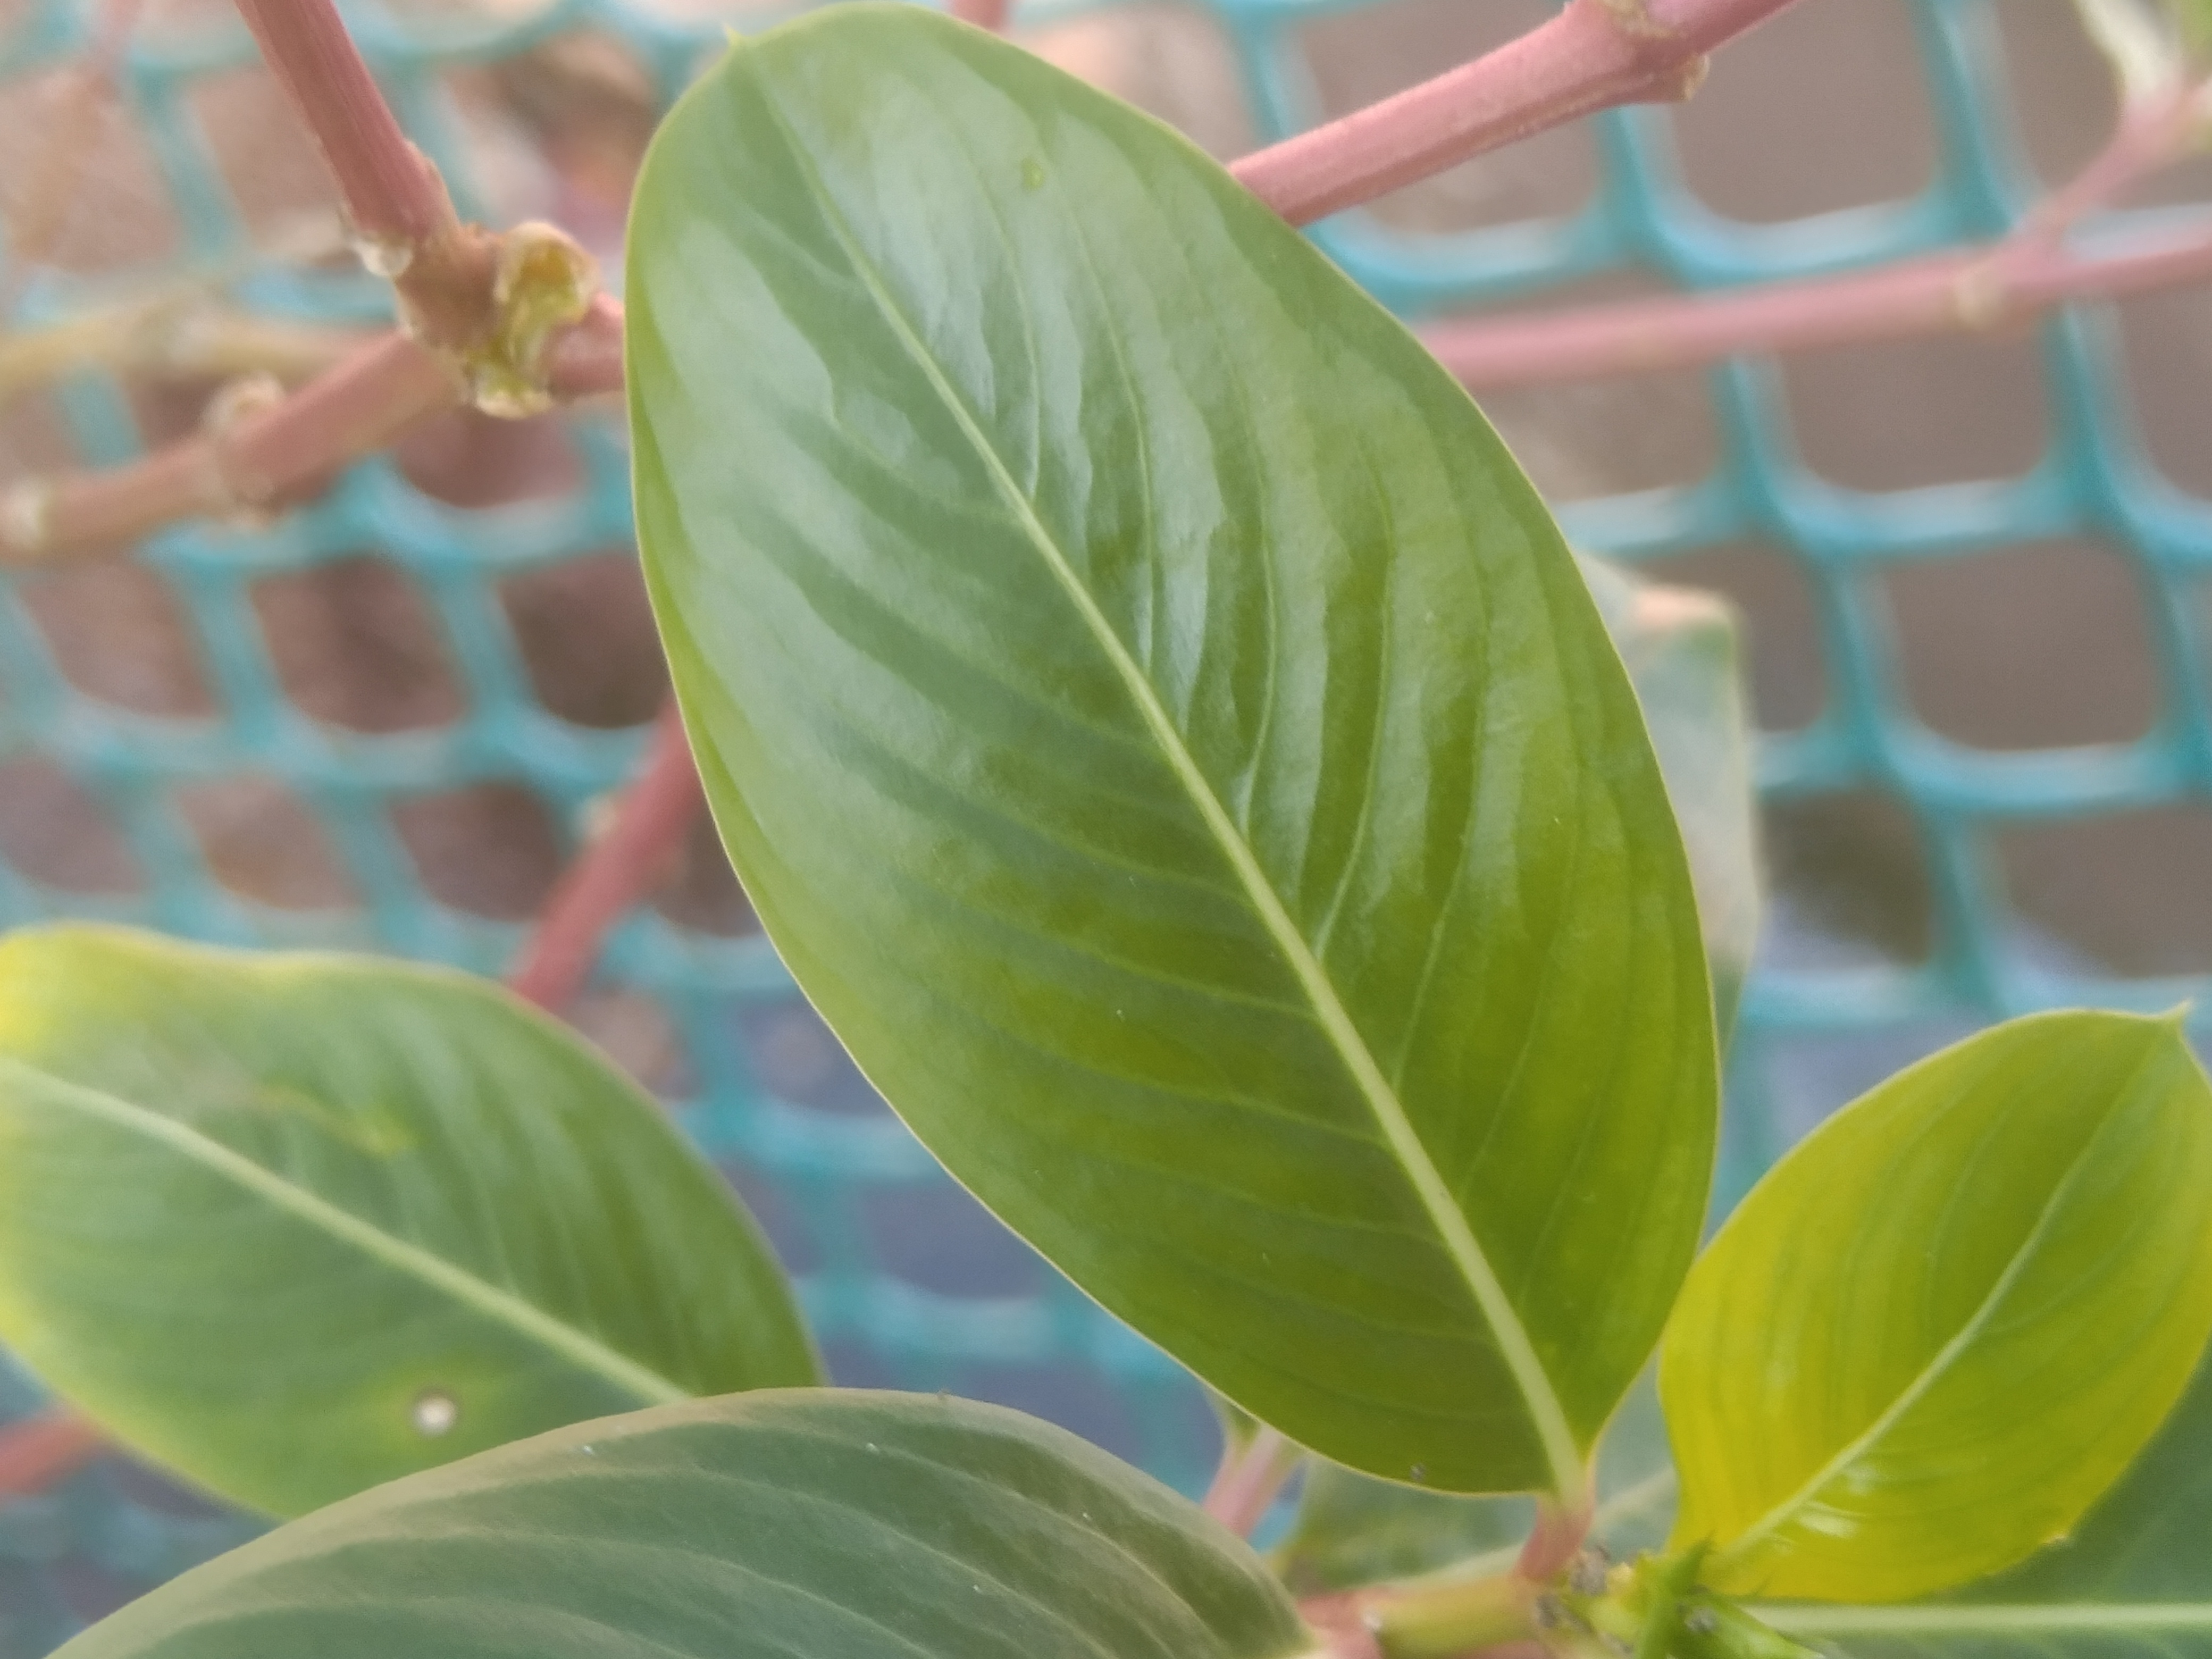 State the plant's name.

rose periwinkle
